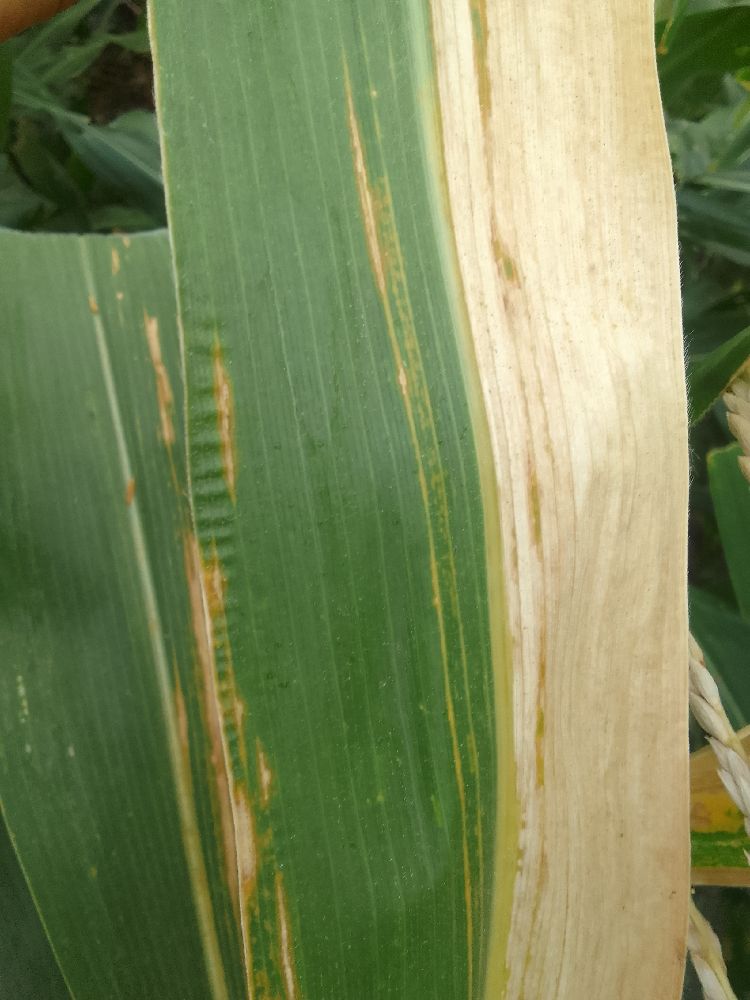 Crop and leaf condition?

maize, maize lethal necrosis
